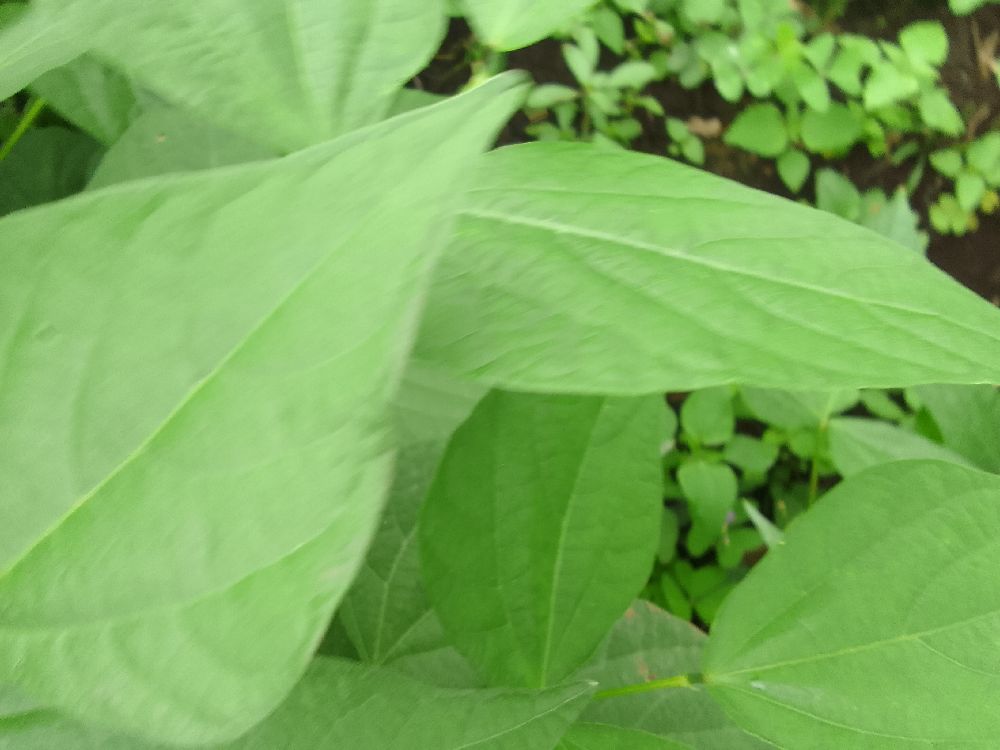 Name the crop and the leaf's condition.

common bean, healthy
